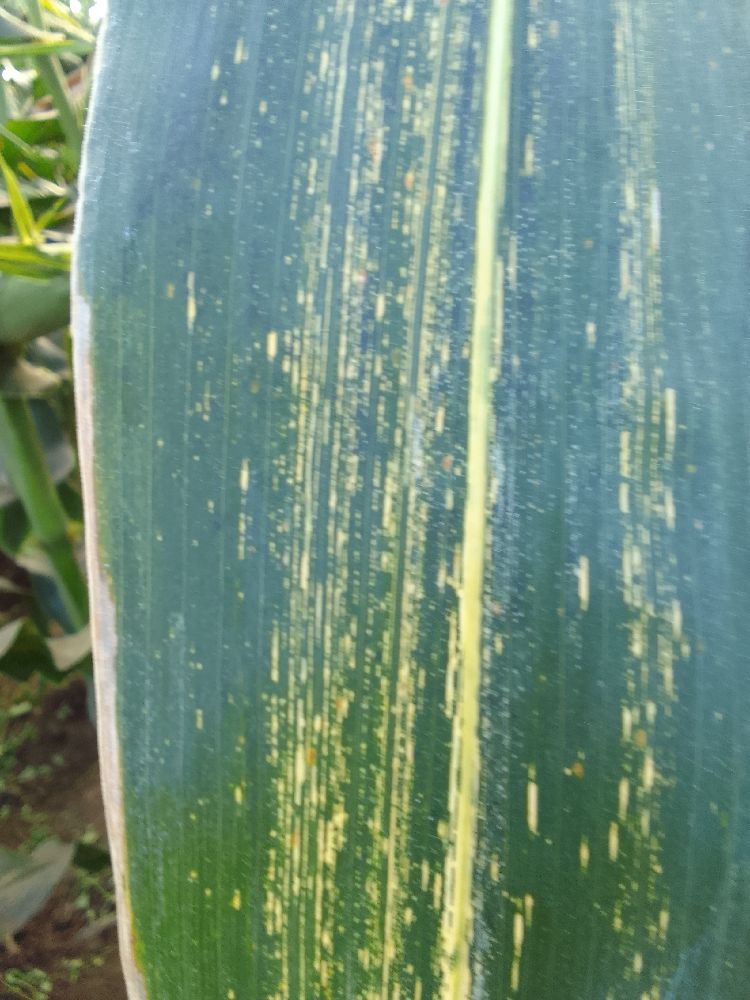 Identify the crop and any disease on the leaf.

maize, maize streak virus
